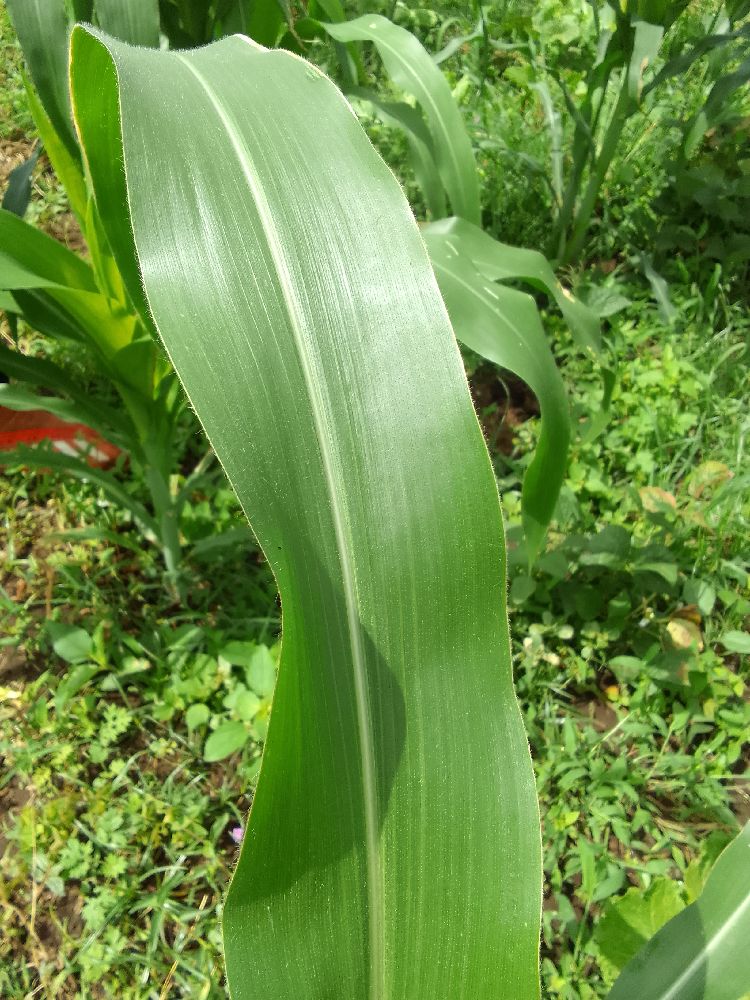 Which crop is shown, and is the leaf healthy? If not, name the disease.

maize, healthy
